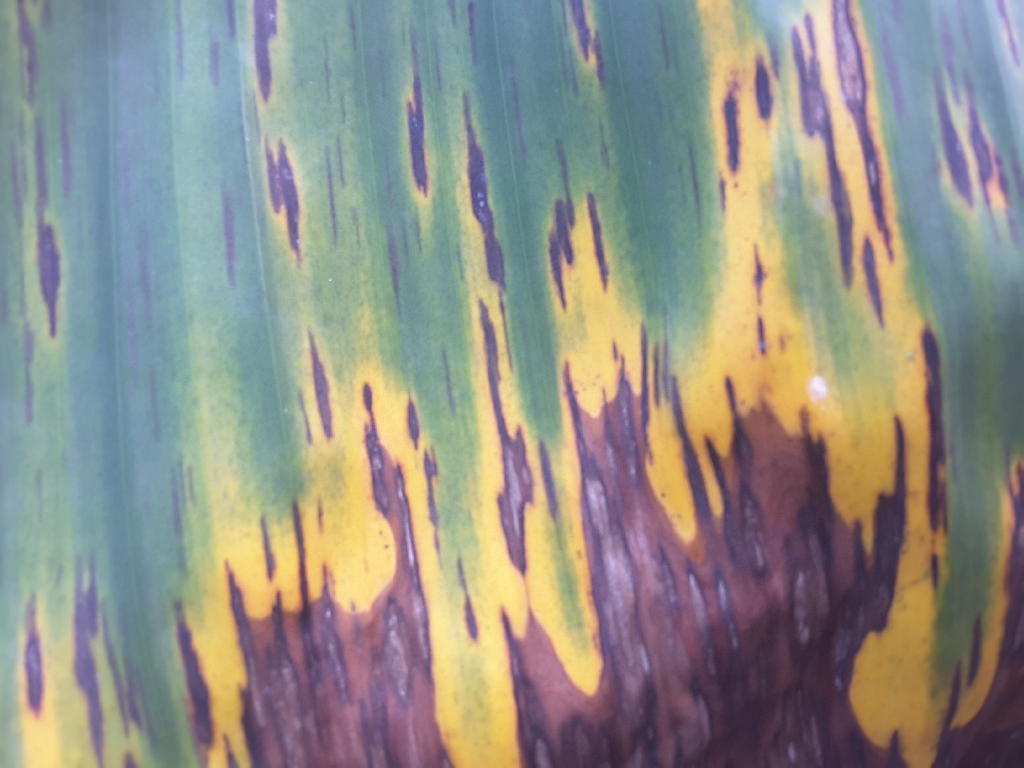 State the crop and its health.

banana, black sigatoka
